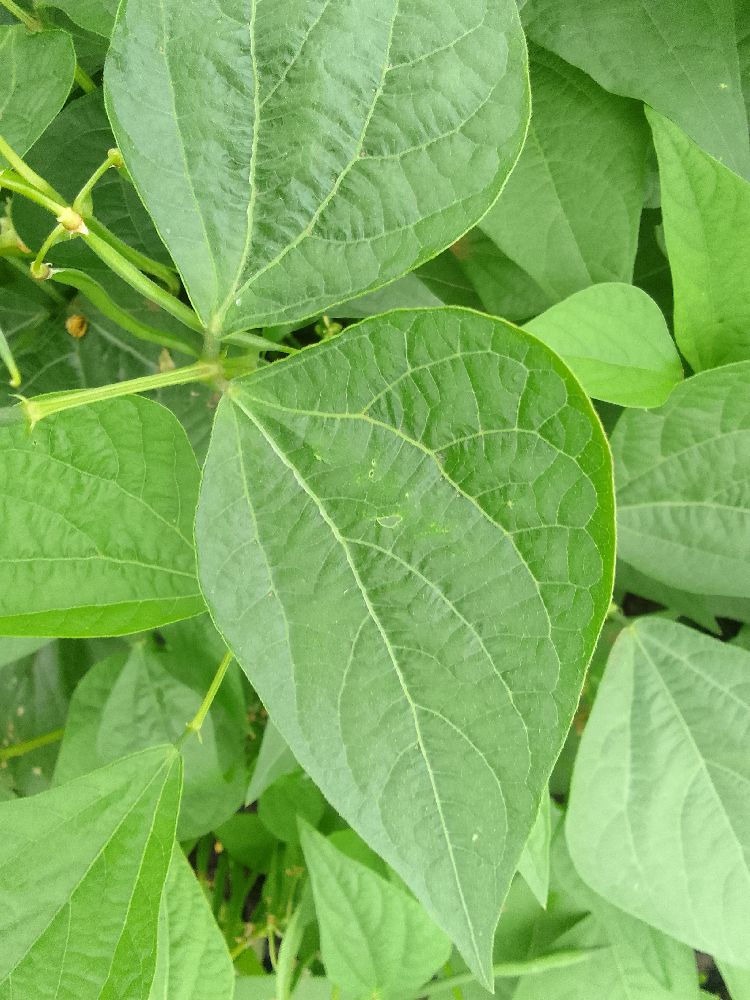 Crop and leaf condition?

common bean, healthy
